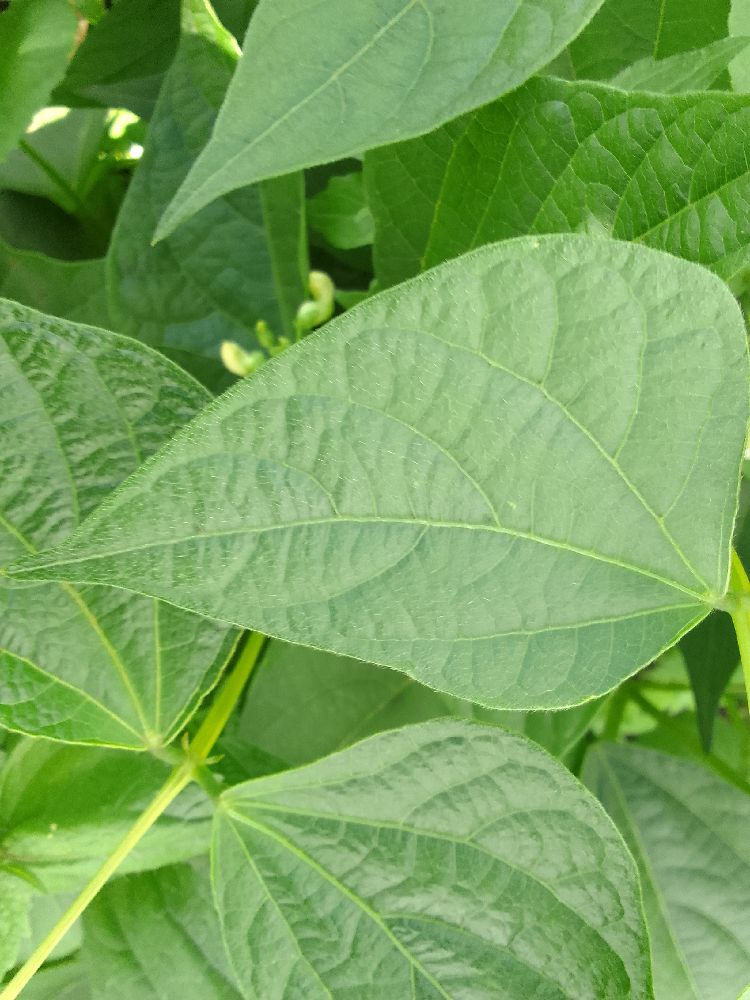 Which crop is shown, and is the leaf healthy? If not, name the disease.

common bean, healthy
